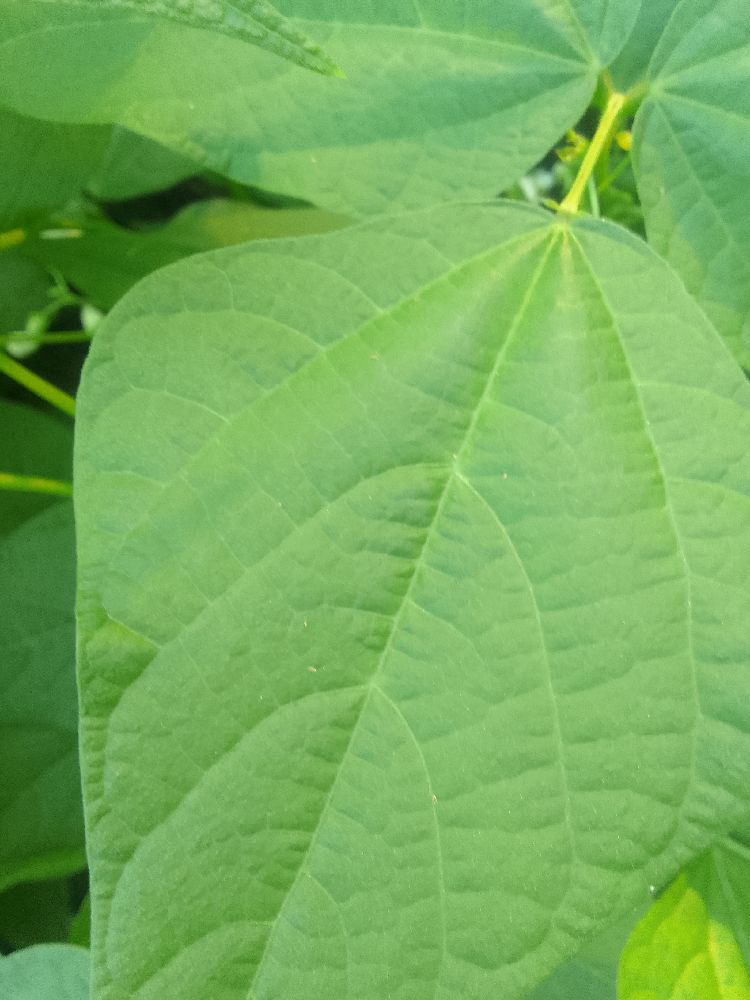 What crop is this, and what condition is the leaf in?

common bean, healthy
